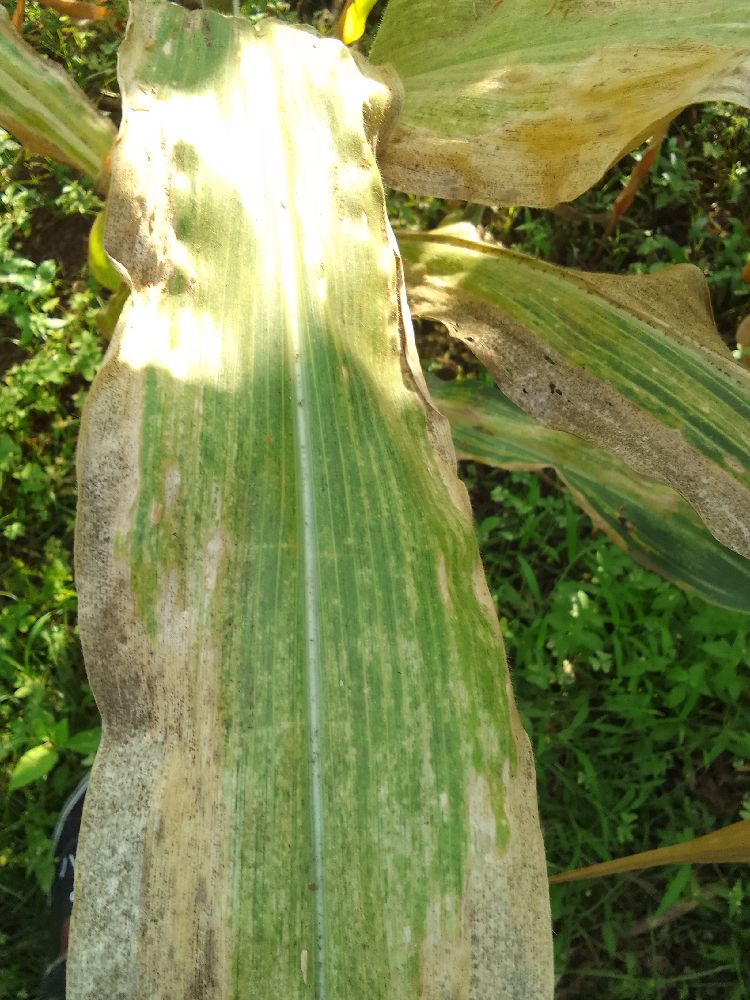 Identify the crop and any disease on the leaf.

maize, maize lethal necrosis
